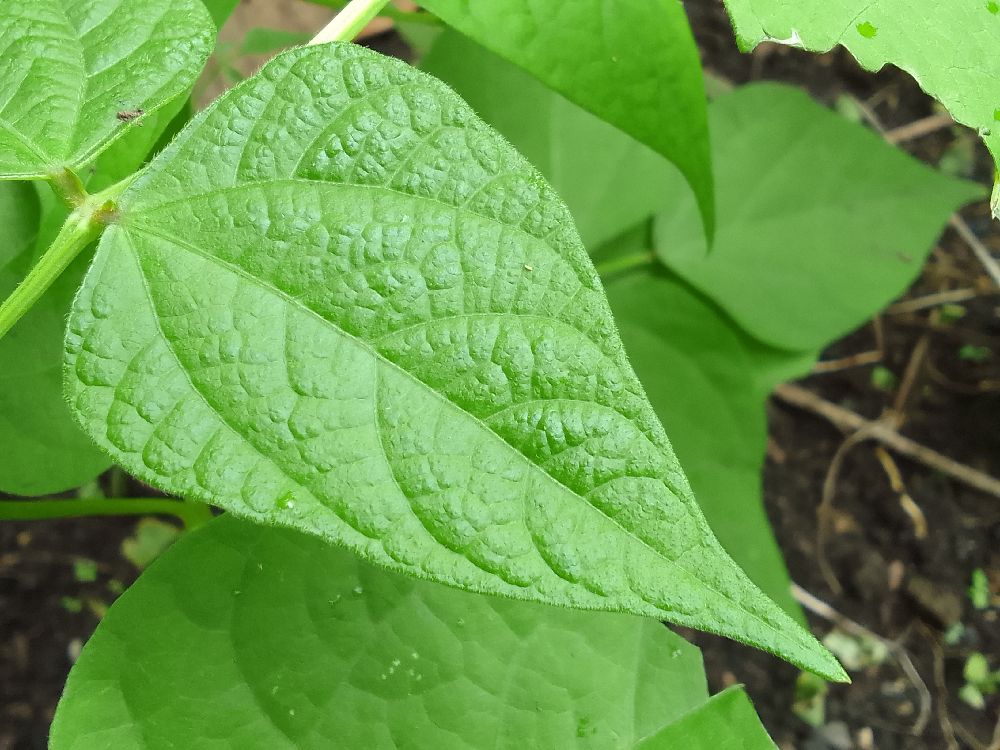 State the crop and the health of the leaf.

common bean, healthy
